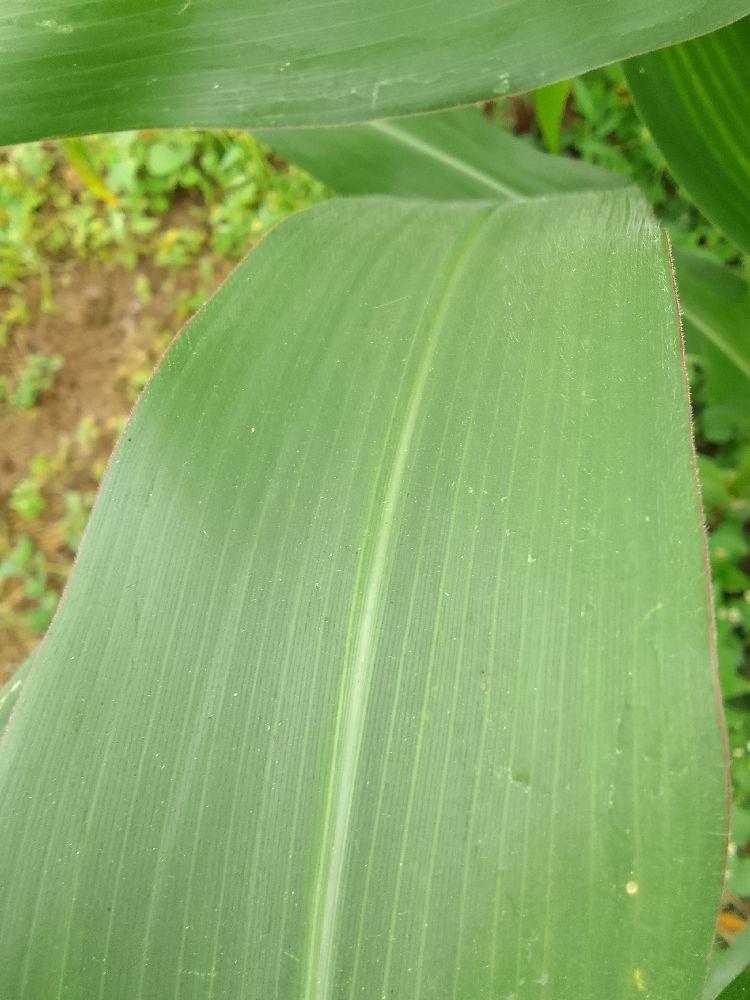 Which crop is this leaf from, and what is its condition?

maize, healthy
